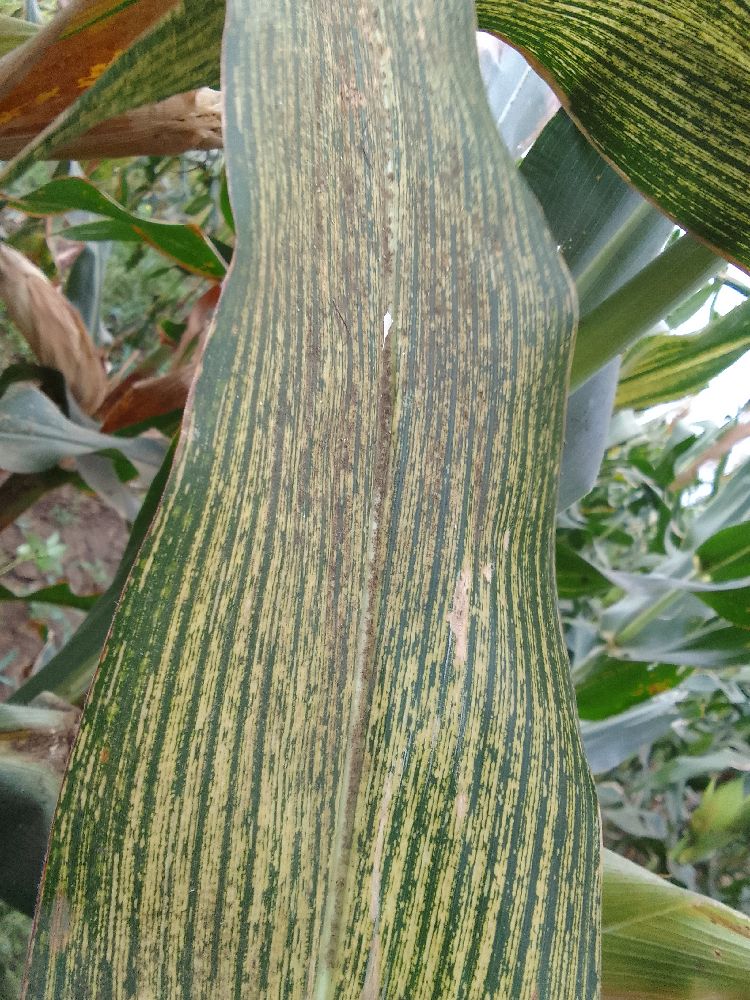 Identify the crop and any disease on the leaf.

maize, maize streak virus
